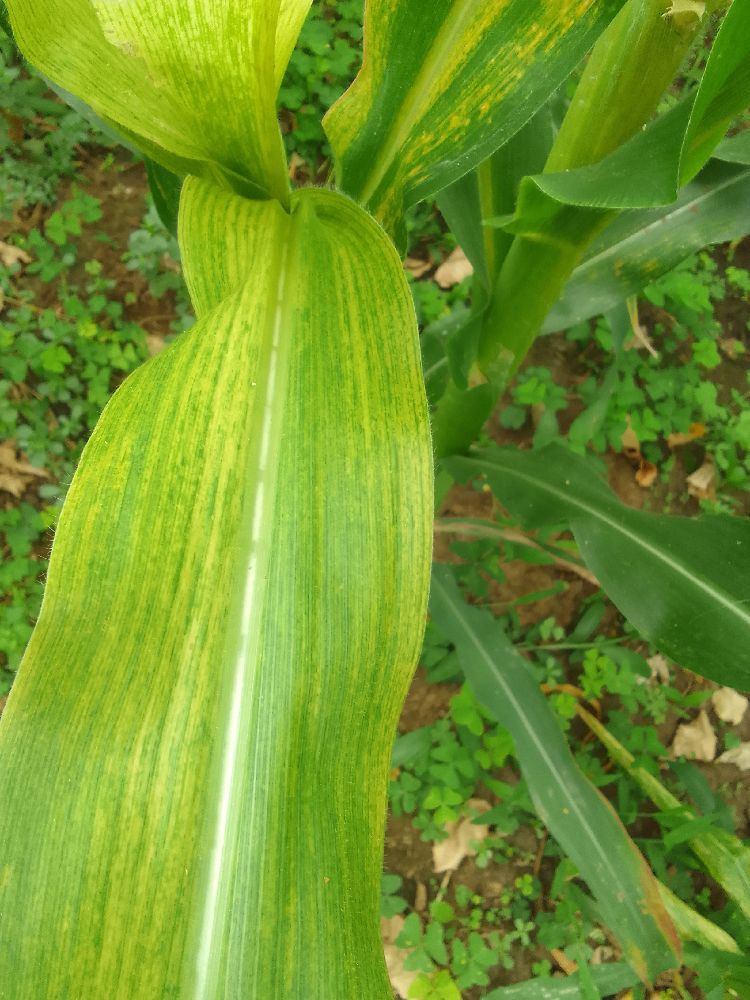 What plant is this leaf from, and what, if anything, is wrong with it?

maize, maize lethal necrosis
